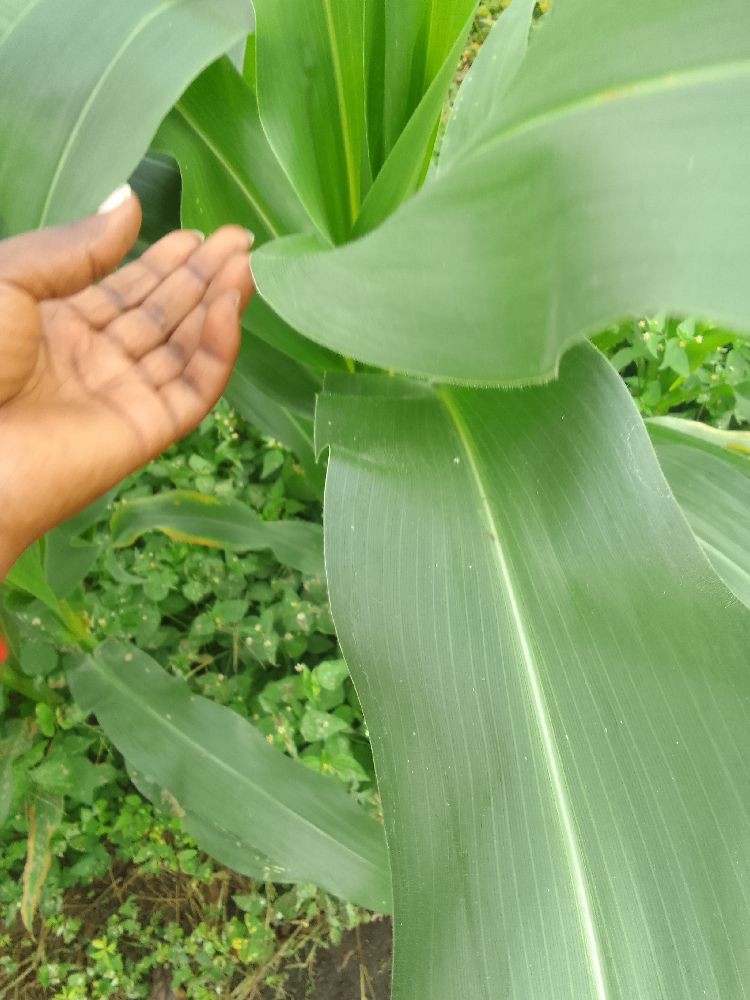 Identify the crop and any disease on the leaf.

maize, healthy
